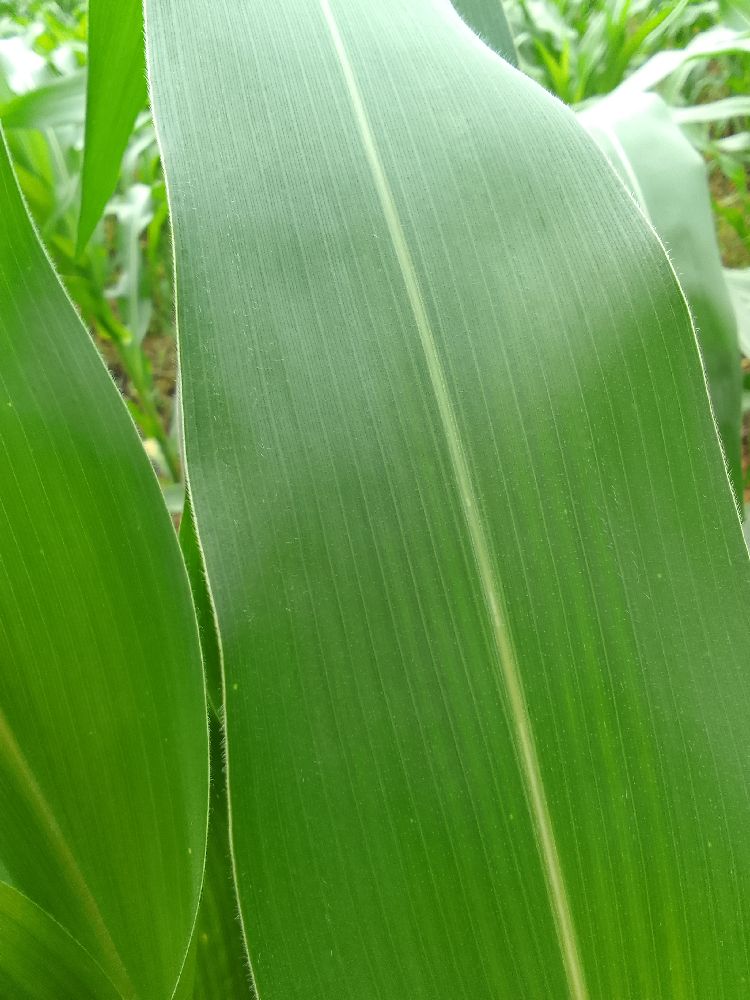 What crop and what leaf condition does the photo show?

maize, healthy
